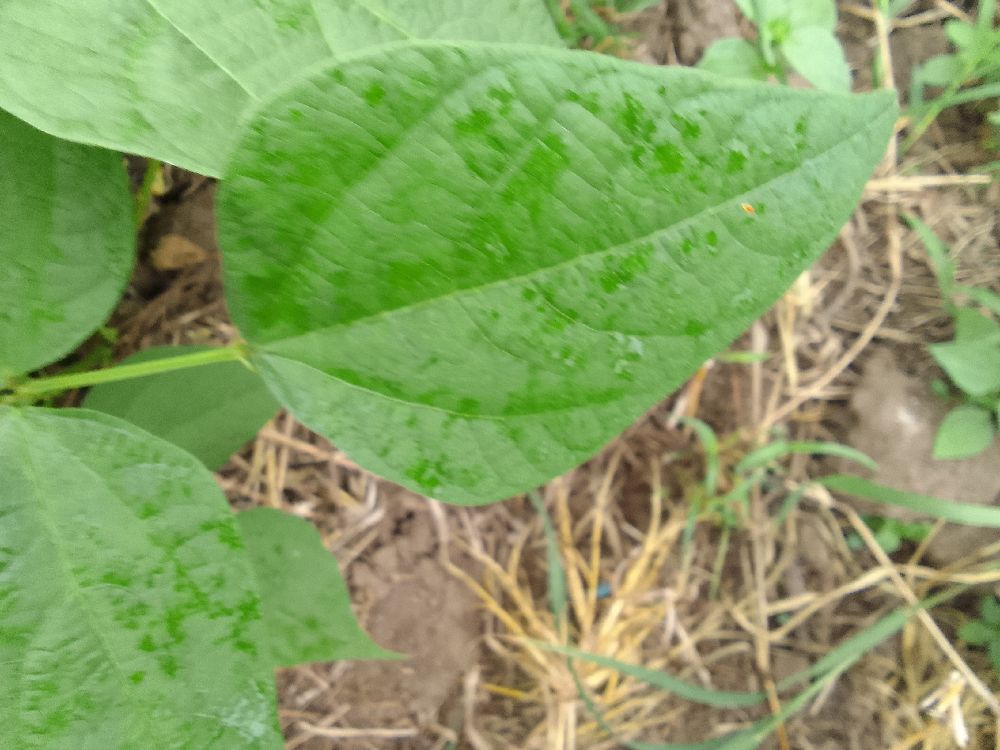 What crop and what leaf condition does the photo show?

common bean, healthy
